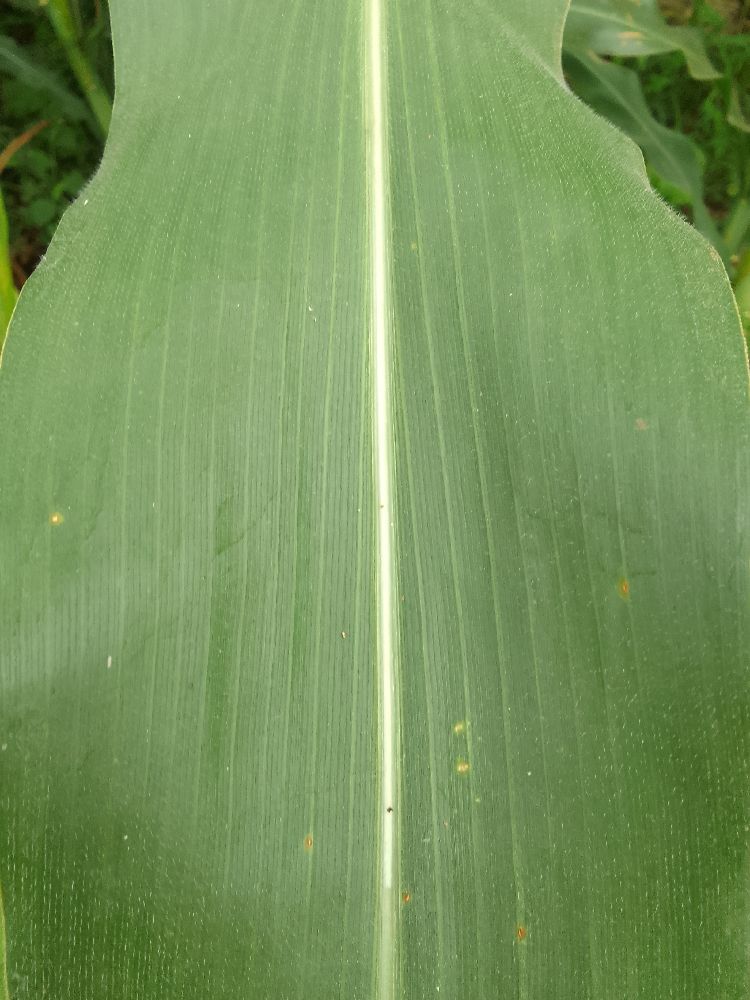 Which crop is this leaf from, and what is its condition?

maize, healthy
